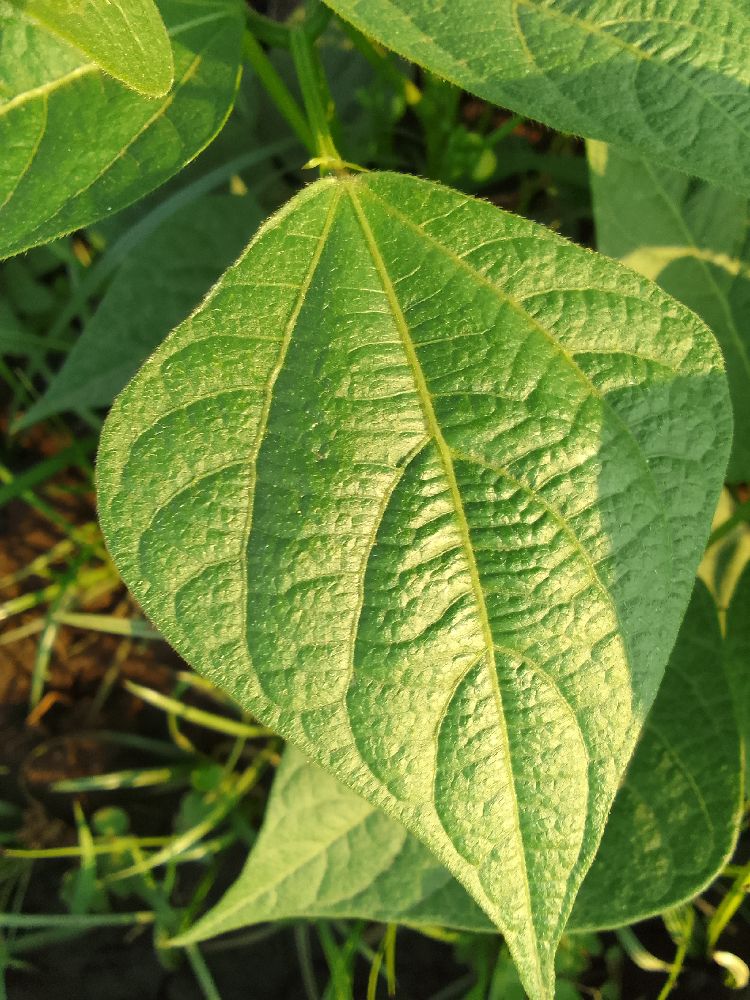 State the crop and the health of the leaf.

common bean, healthy
